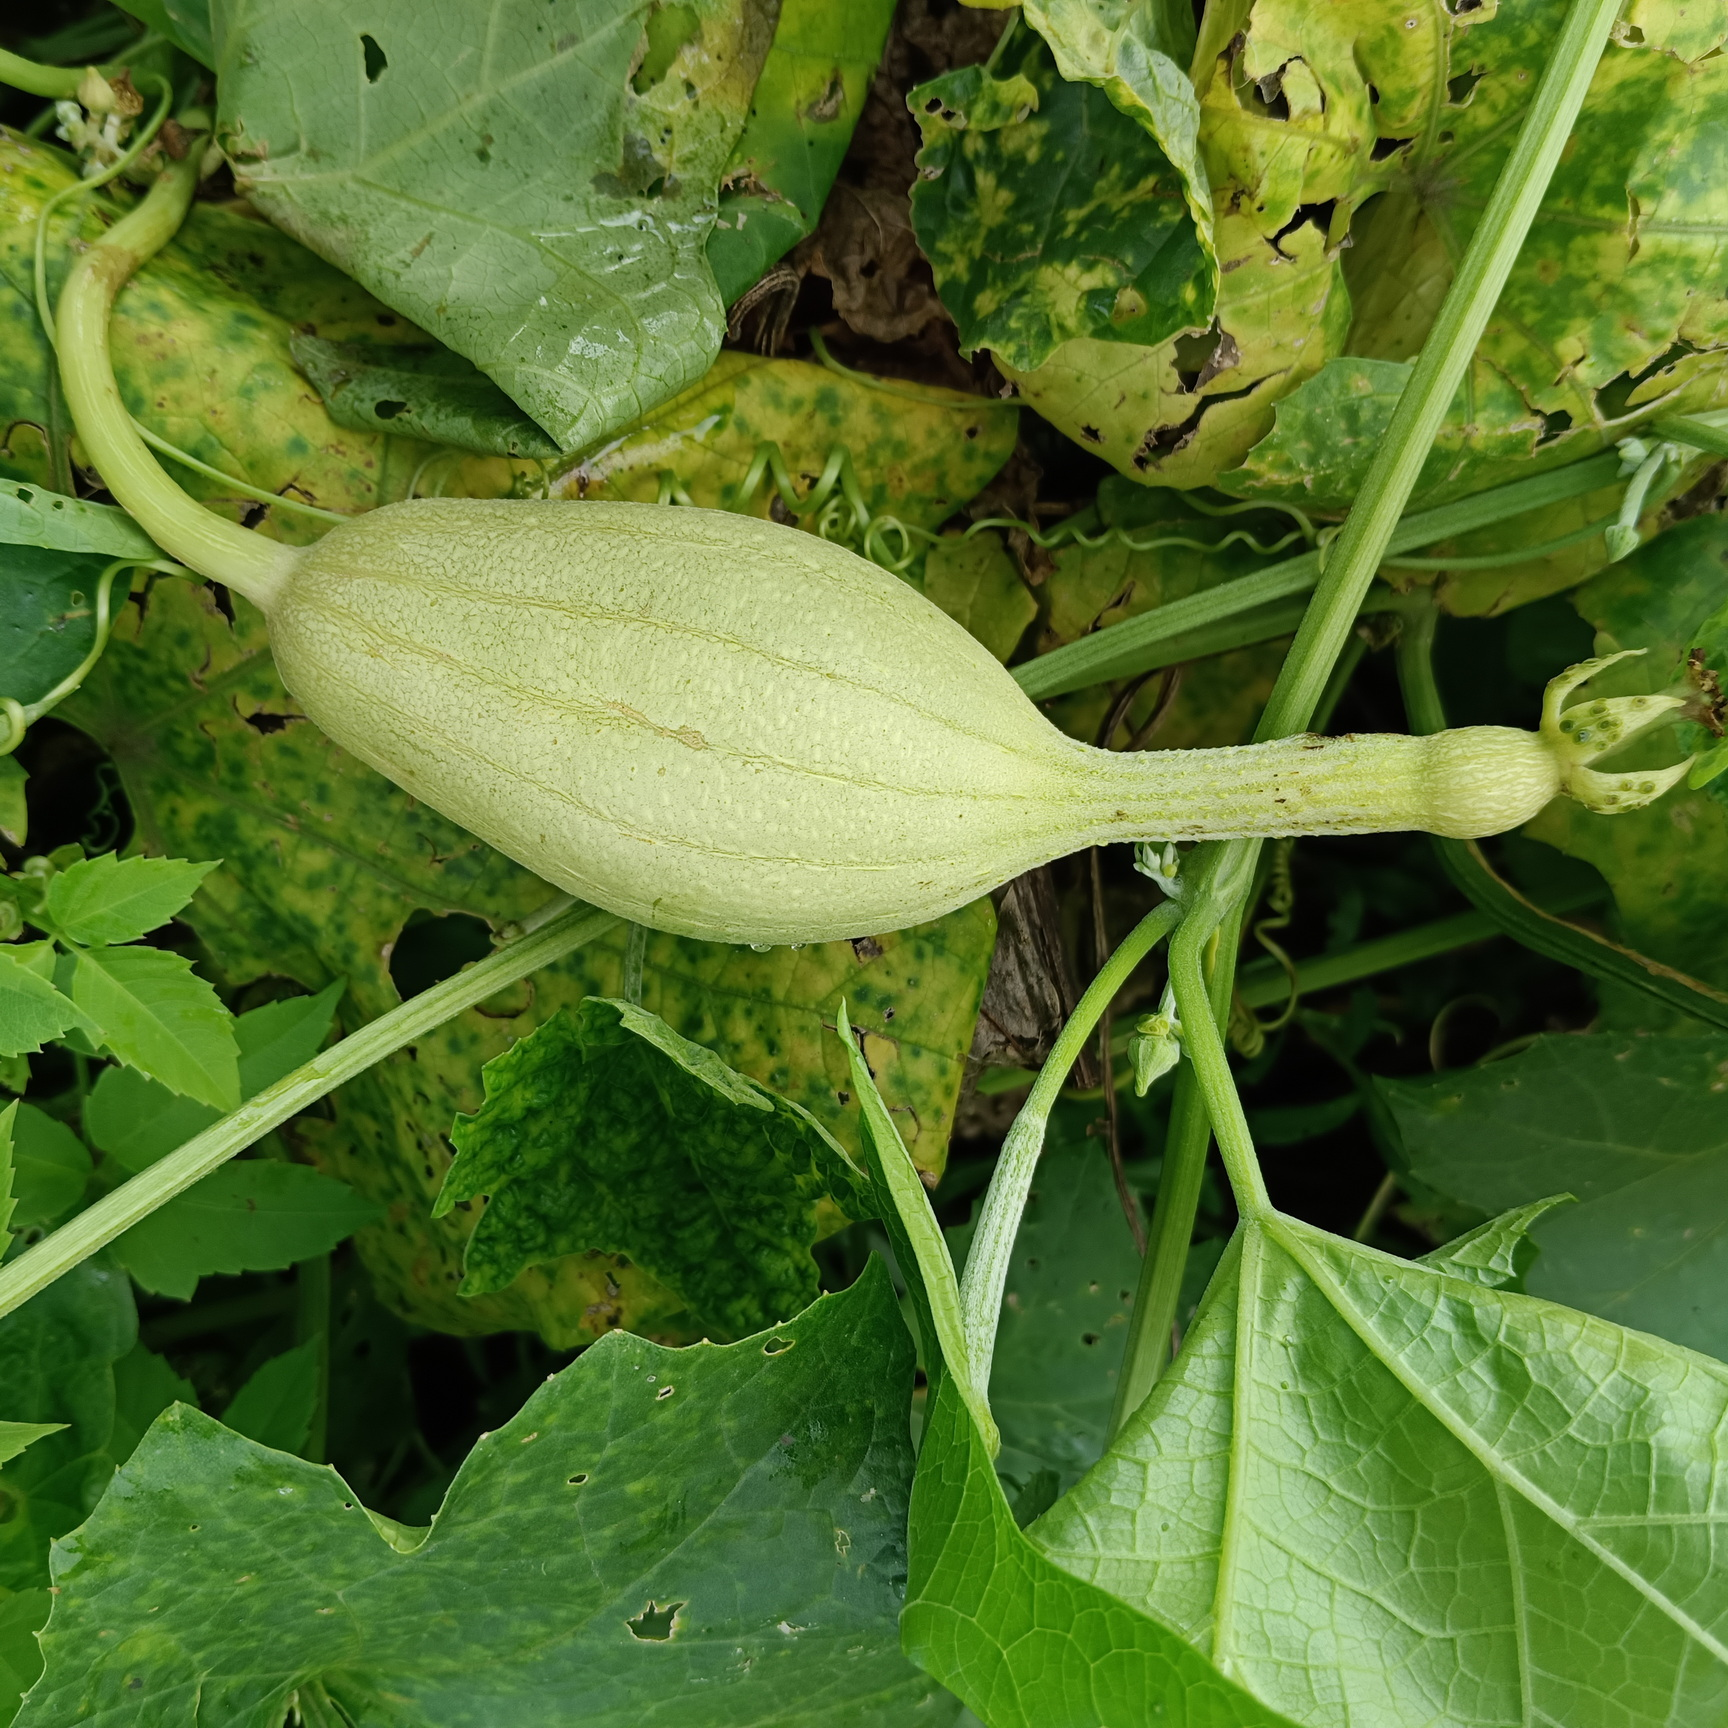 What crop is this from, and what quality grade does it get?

luffa, fresh
